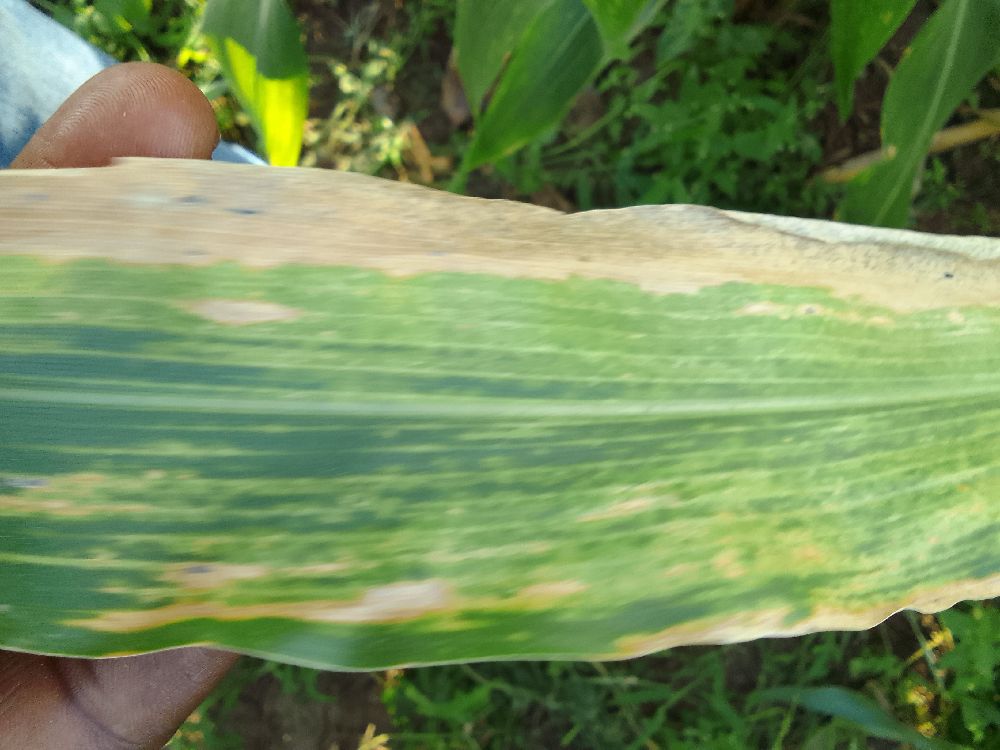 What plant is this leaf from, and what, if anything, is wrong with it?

maize, maize lethal necrosis
